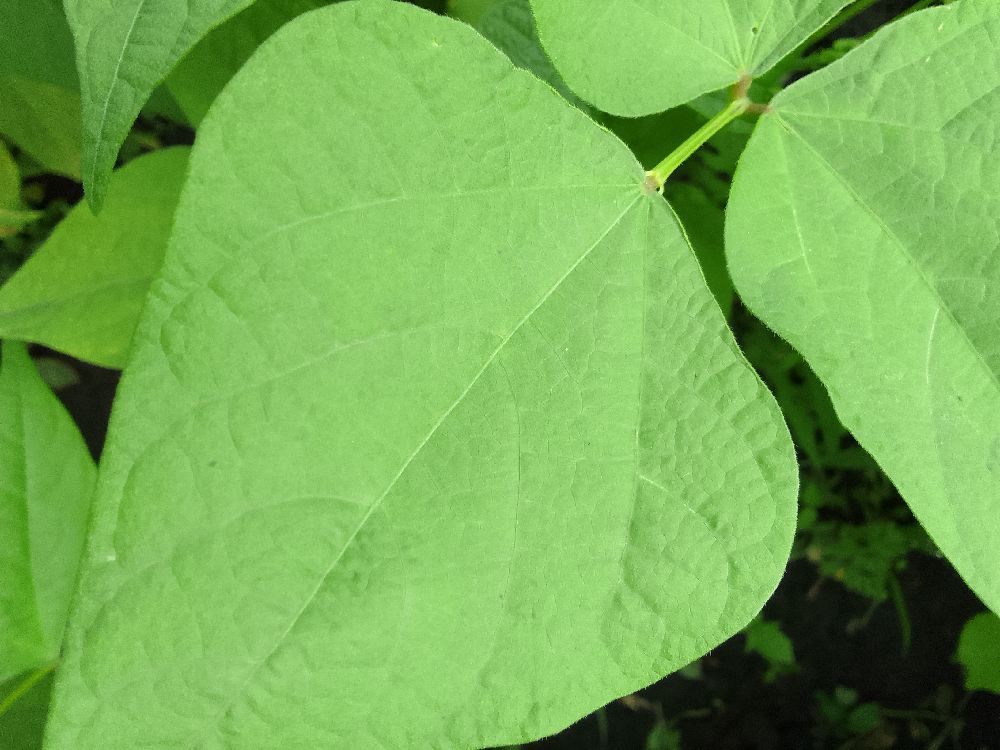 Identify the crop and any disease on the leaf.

common bean, healthy
